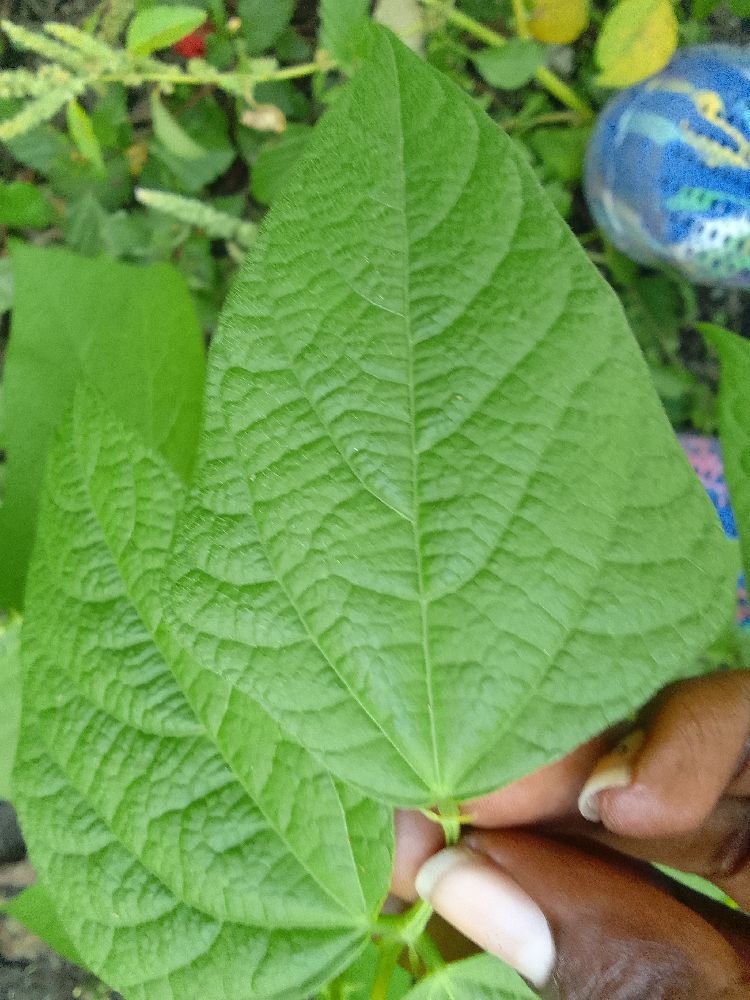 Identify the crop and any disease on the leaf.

common bean, healthy
